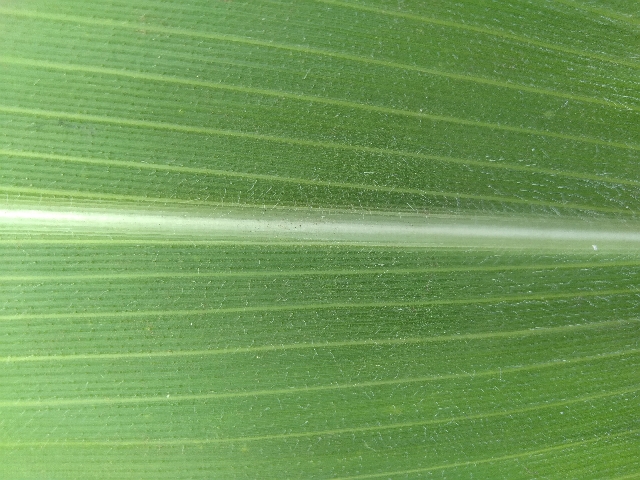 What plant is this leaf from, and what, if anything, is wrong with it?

maize, healthy
